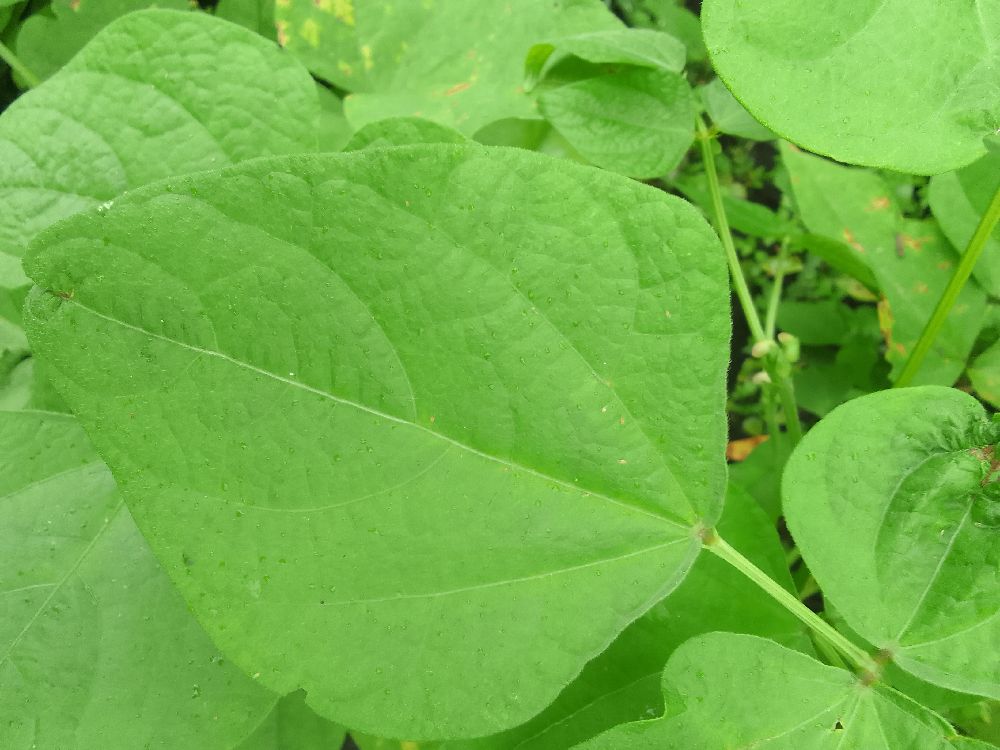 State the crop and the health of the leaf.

common bean, healthy
